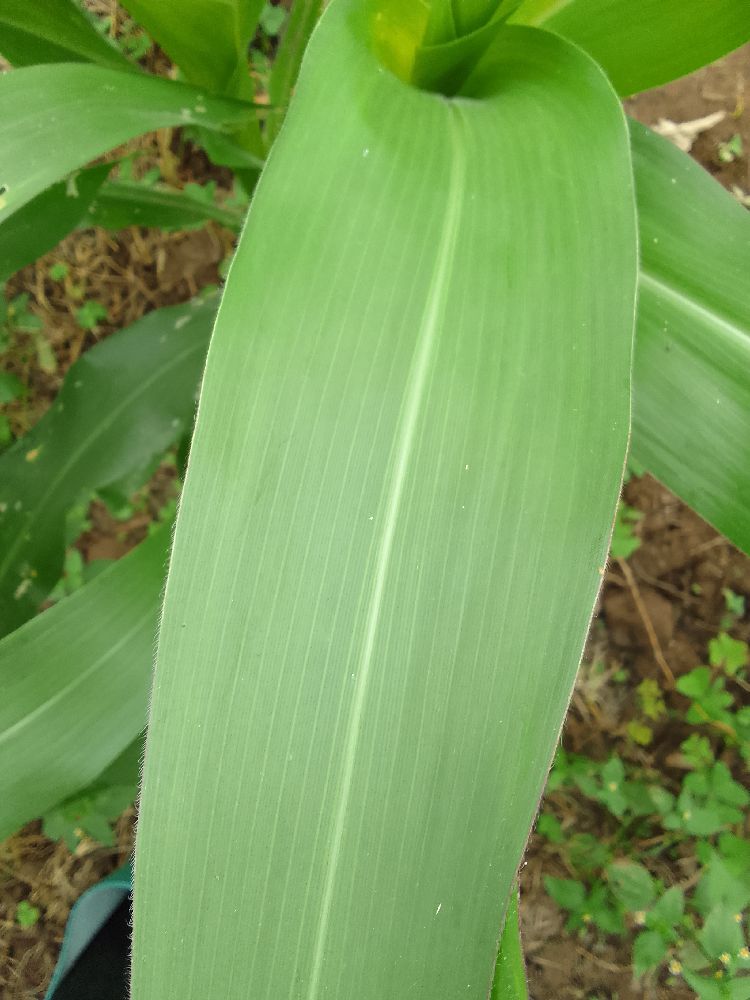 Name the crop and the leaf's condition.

maize, healthy
